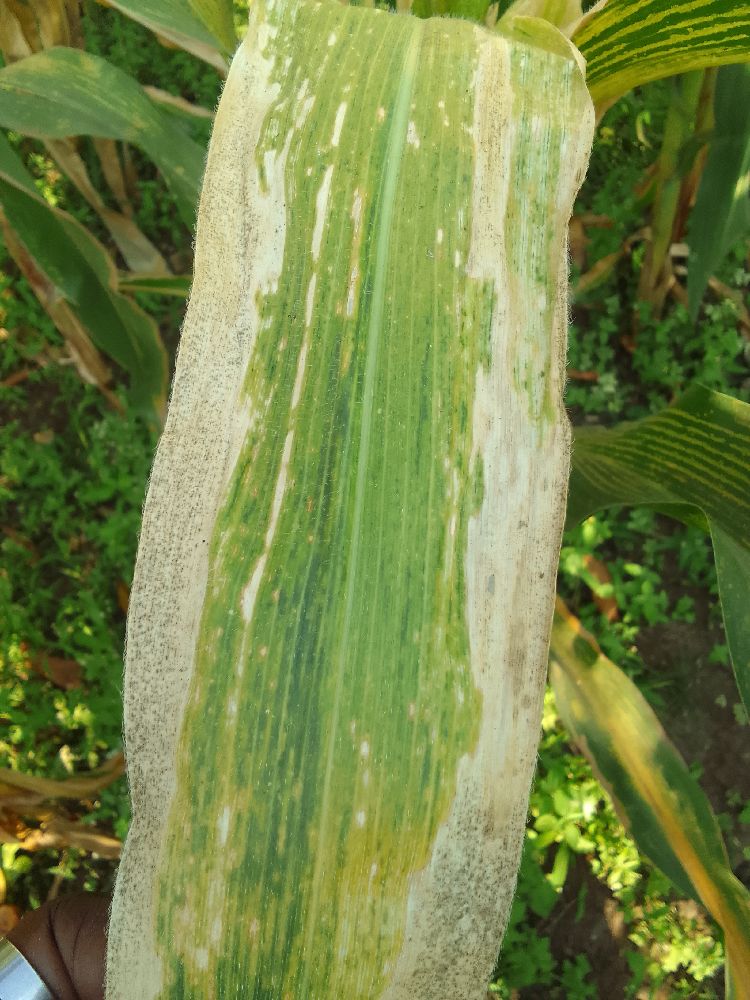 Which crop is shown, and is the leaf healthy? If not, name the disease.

maize, maize lethal necrosis
